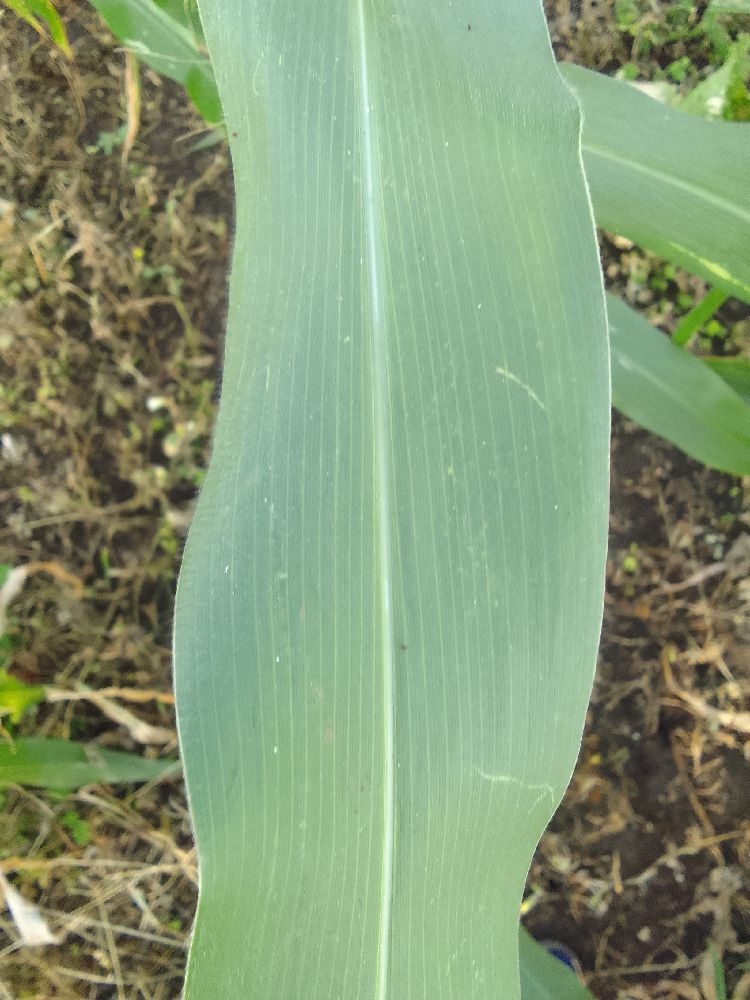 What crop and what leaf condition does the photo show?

maize, healthy
